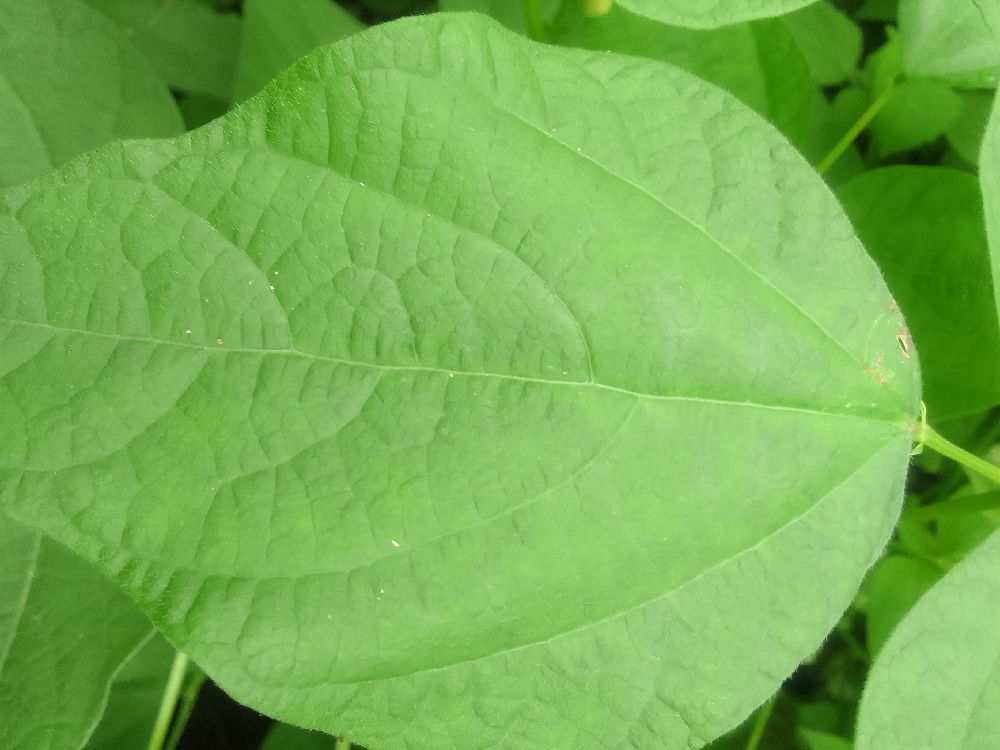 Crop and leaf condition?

common bean, healthy
